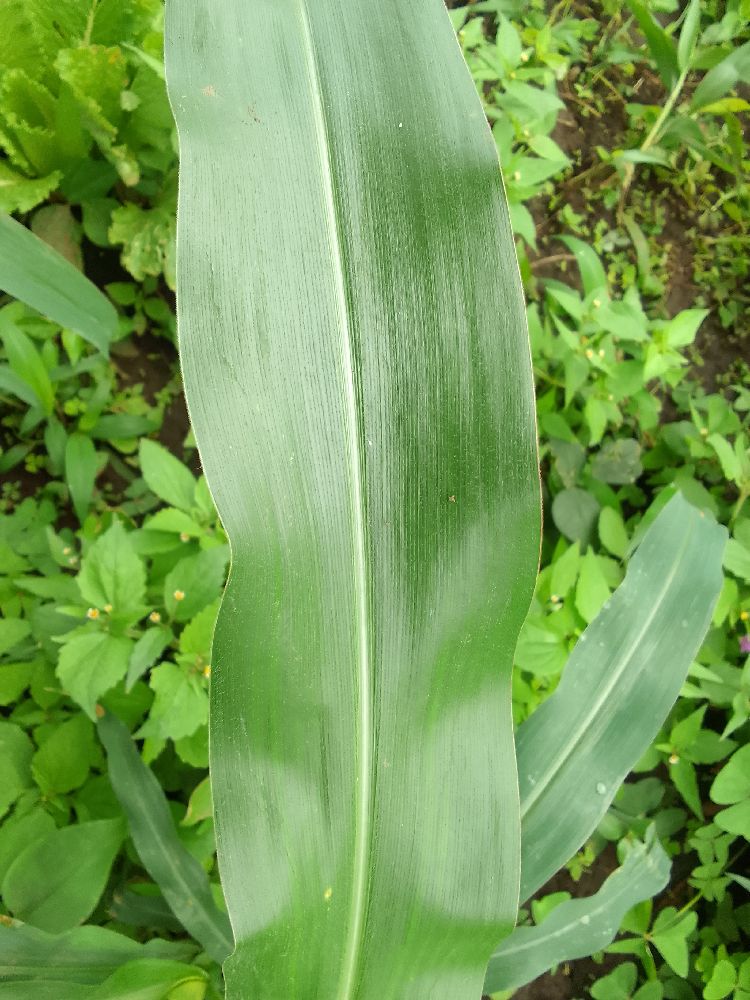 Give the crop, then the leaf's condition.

maize, healthy
